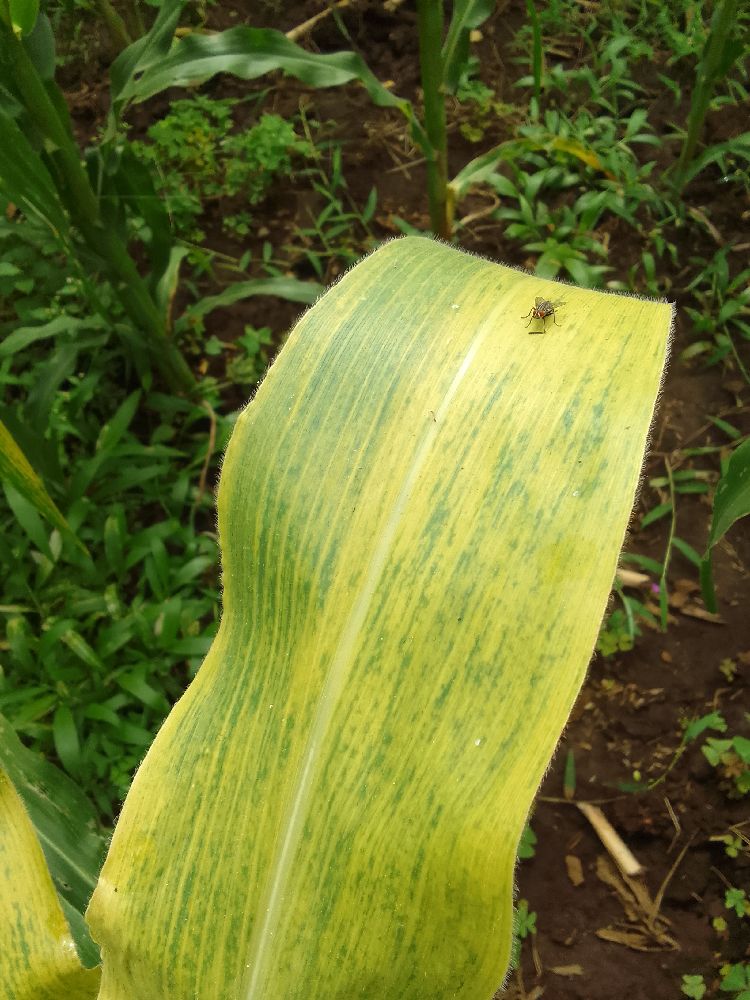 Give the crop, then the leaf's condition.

maize, maize lethal necrosis
